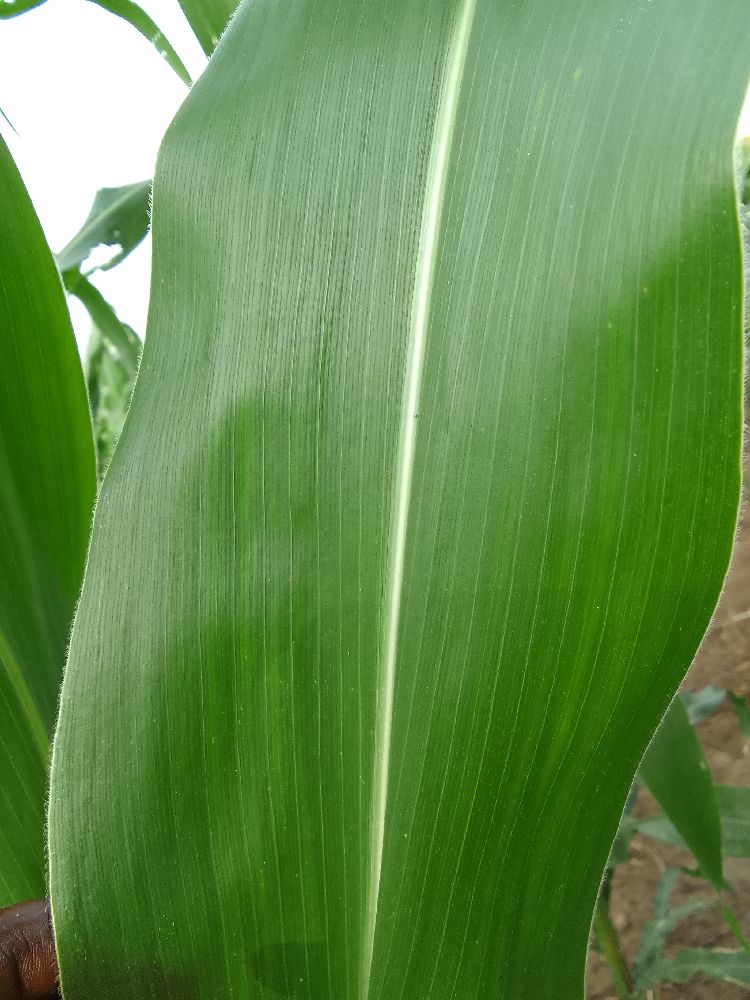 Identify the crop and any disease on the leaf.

maize, healthy
